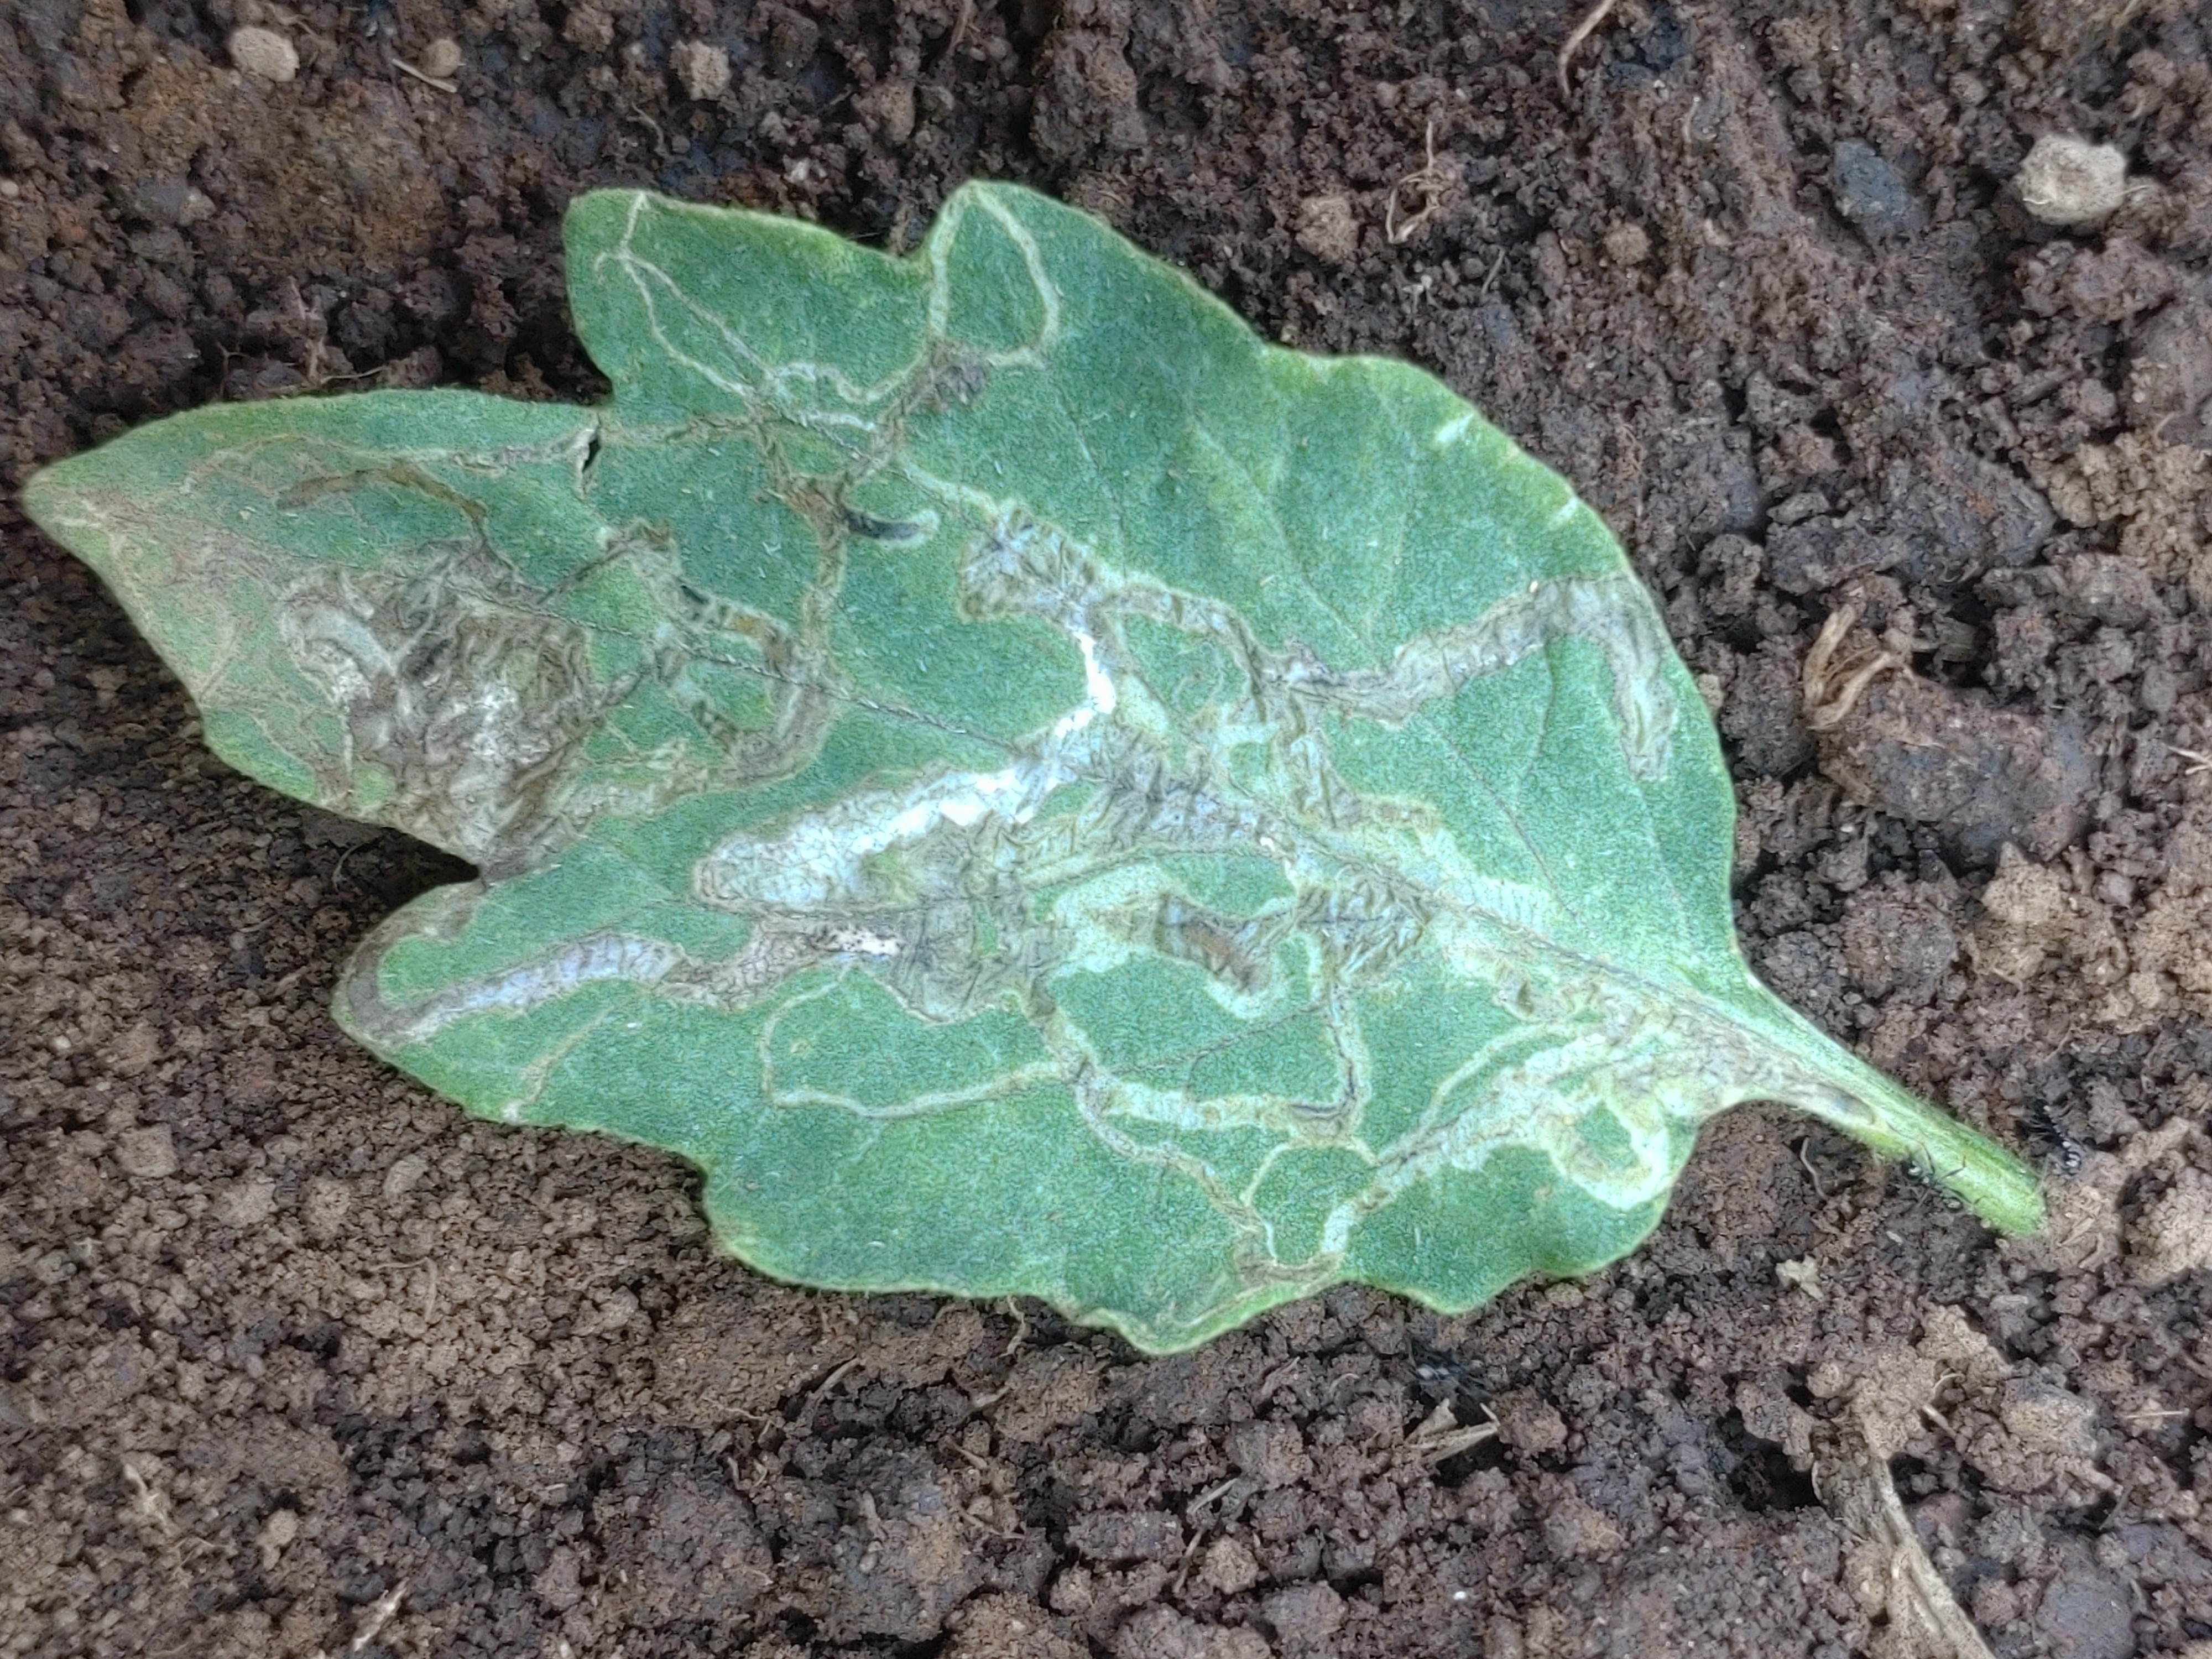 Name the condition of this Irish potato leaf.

late blight
